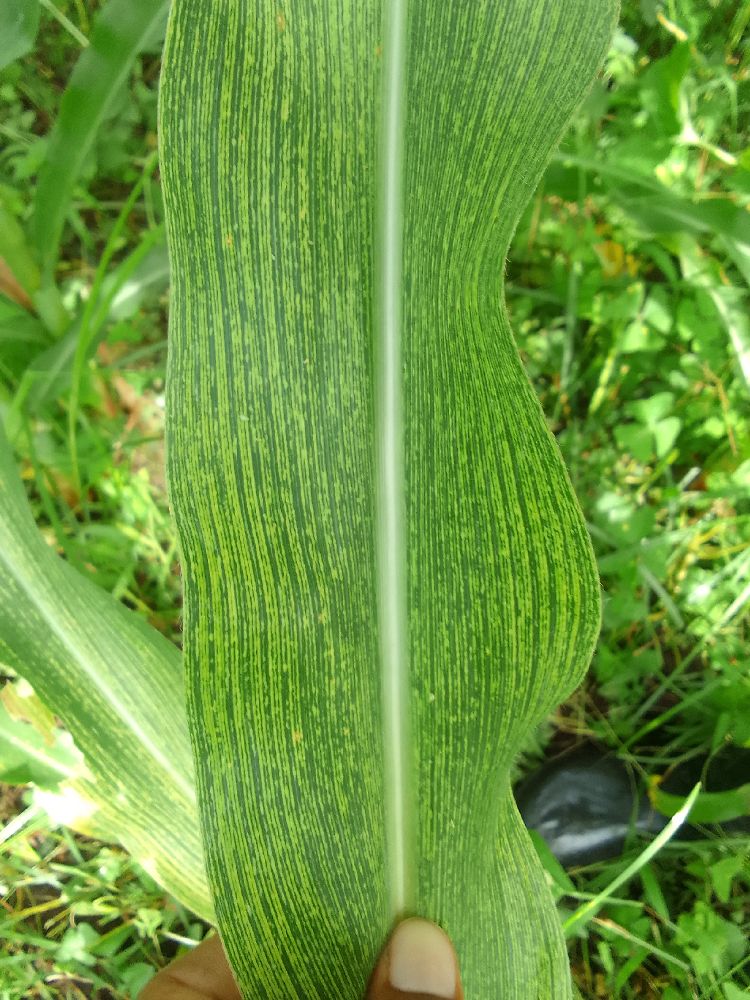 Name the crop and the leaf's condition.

maize, maize streak virus
